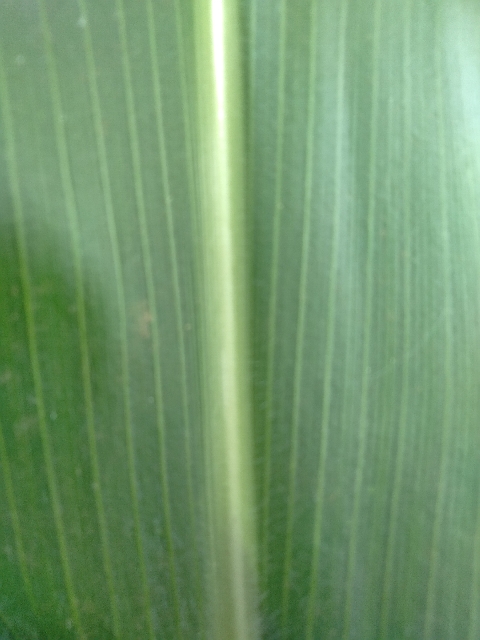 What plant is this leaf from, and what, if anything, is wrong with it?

maize, healthy
